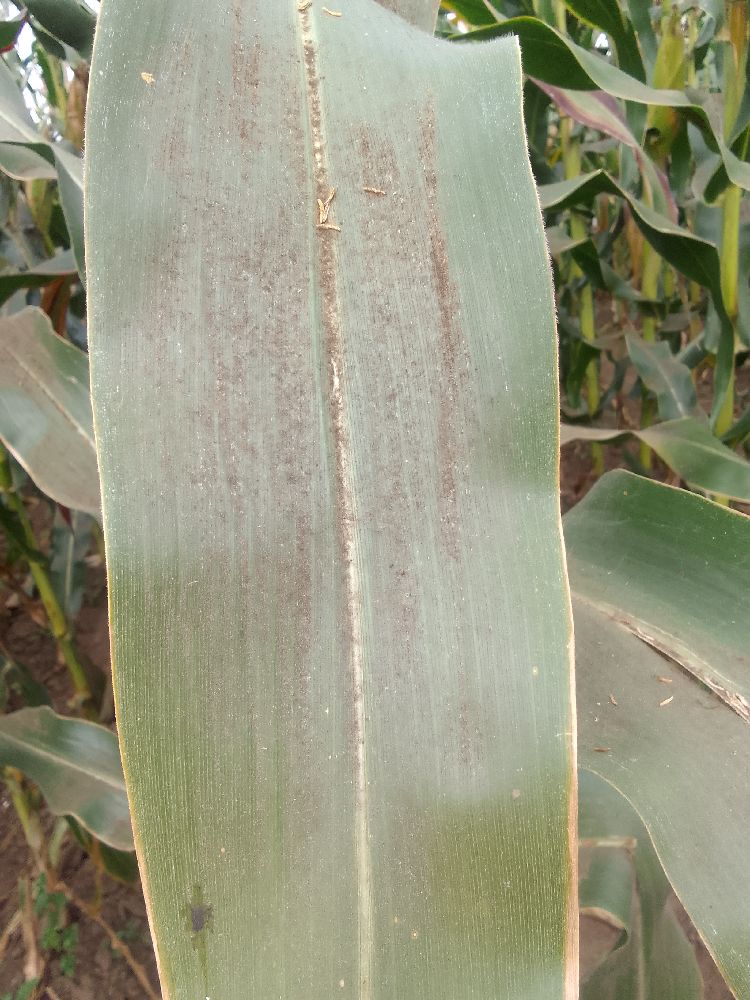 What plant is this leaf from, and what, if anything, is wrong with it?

maize, healthy
